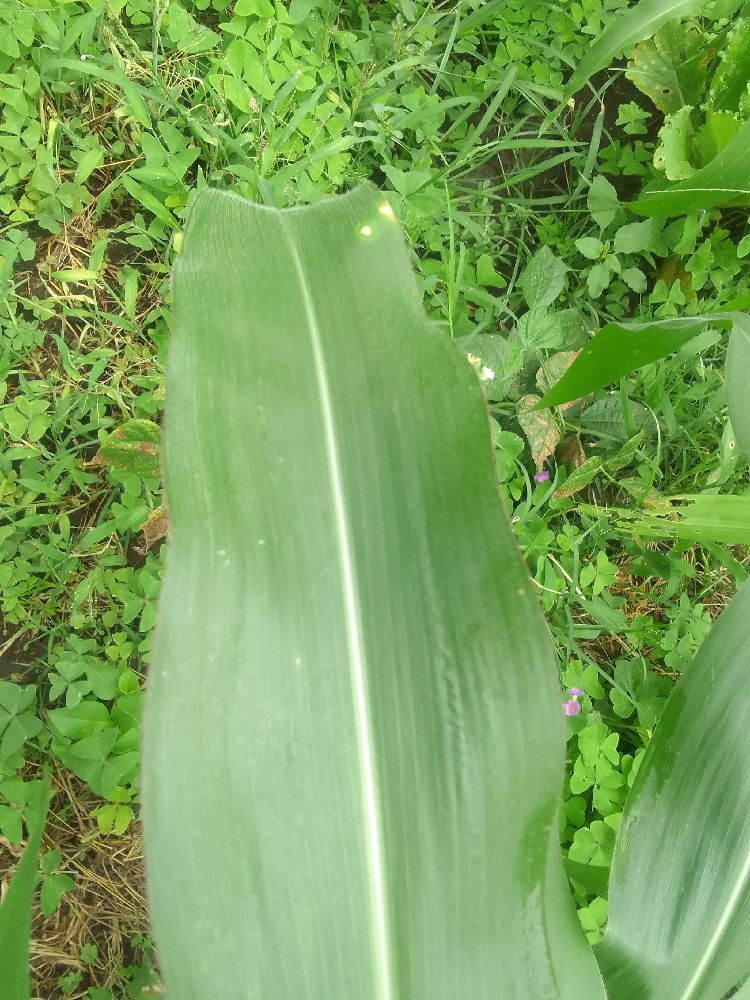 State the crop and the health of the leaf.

maize, healthy
